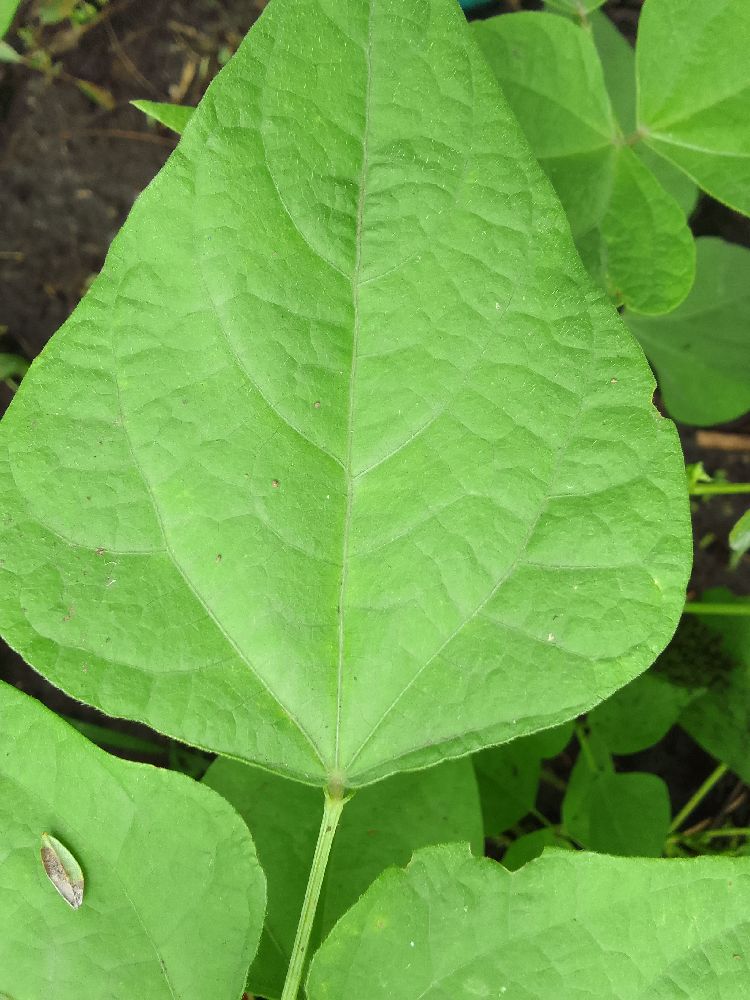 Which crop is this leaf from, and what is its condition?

common bean, healthy
